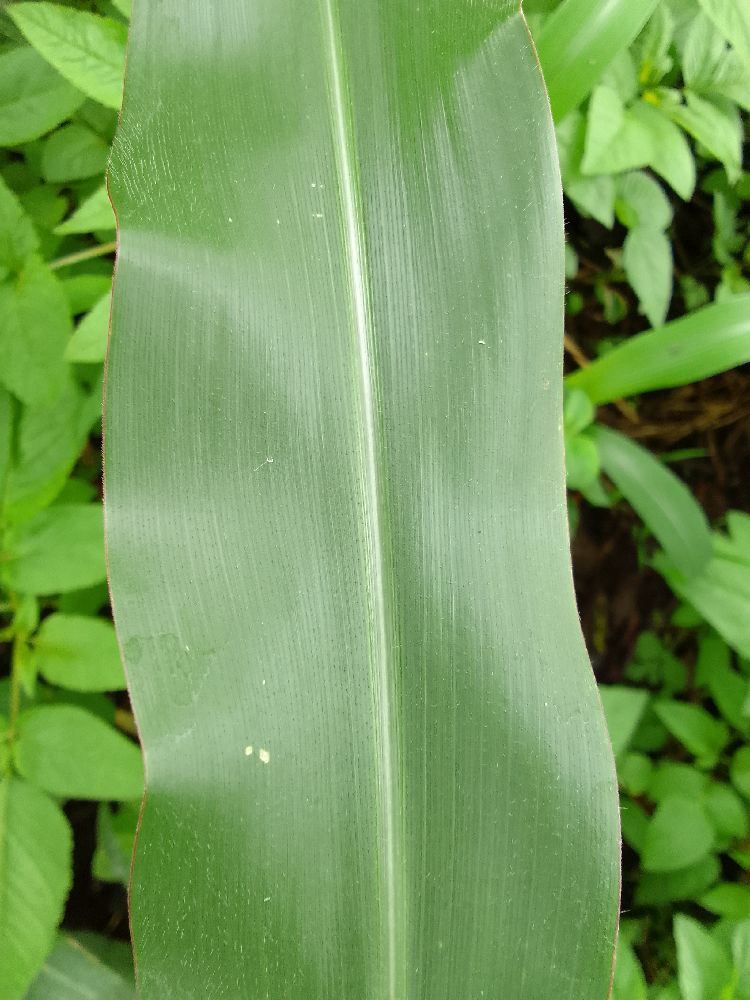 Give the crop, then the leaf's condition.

maize, healthy
